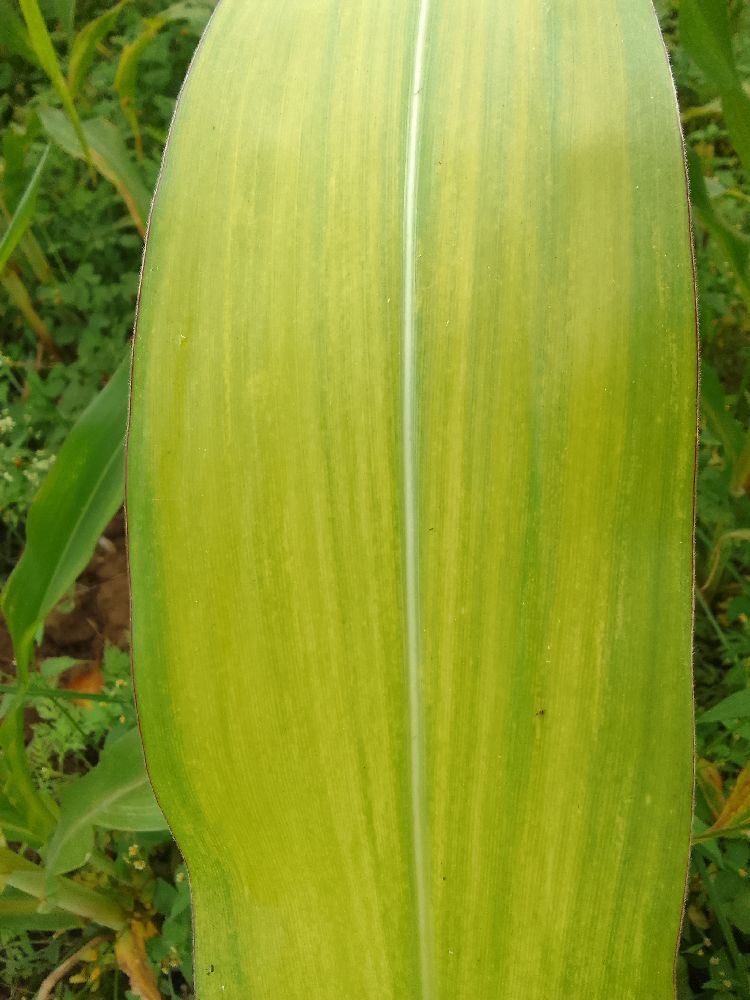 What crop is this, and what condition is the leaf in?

maize, maize lethal necrosis
